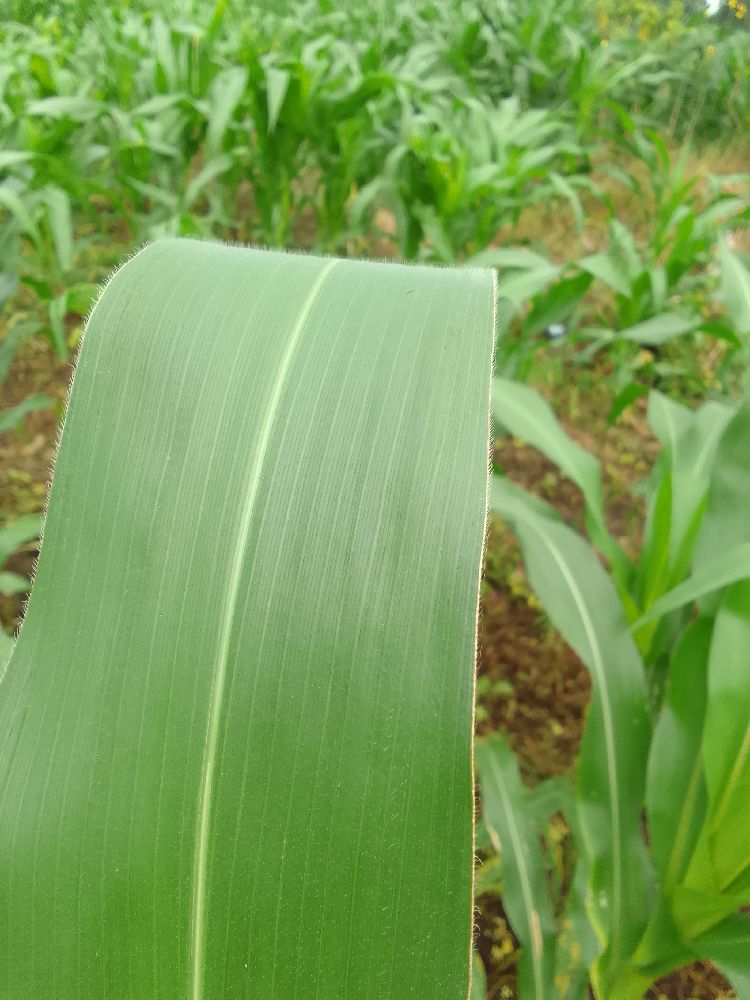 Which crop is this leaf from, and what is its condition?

maize, healthy
